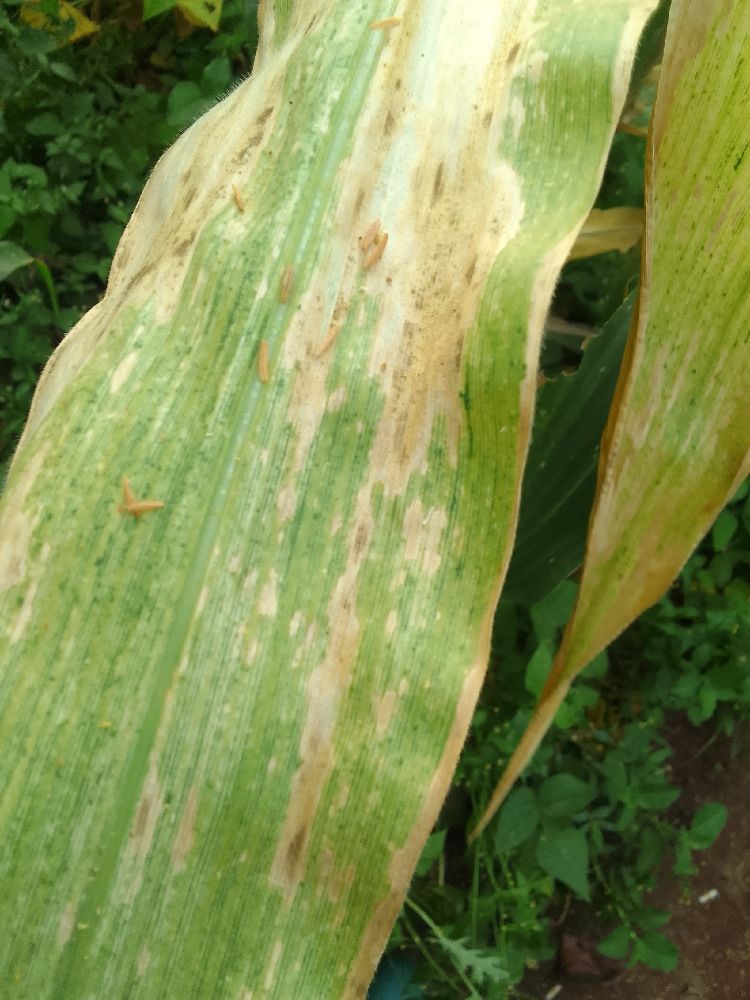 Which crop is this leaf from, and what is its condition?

maize, maize lethal necrosis
